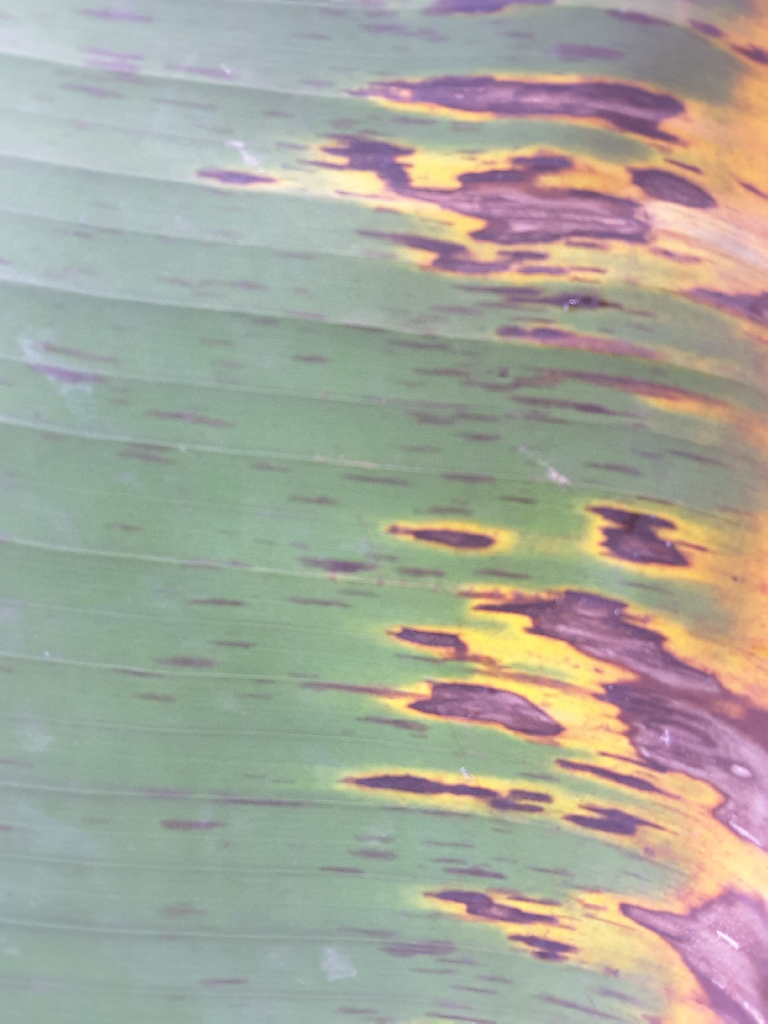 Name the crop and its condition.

banana, black sigatoka
